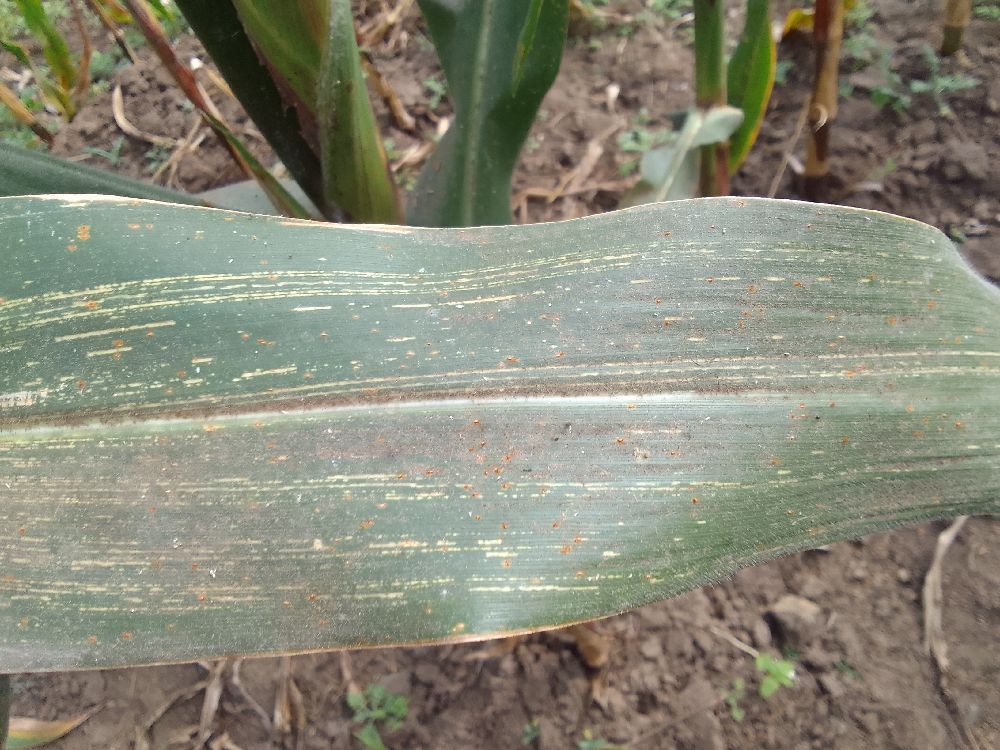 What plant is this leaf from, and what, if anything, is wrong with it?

maize, maize streak virus
